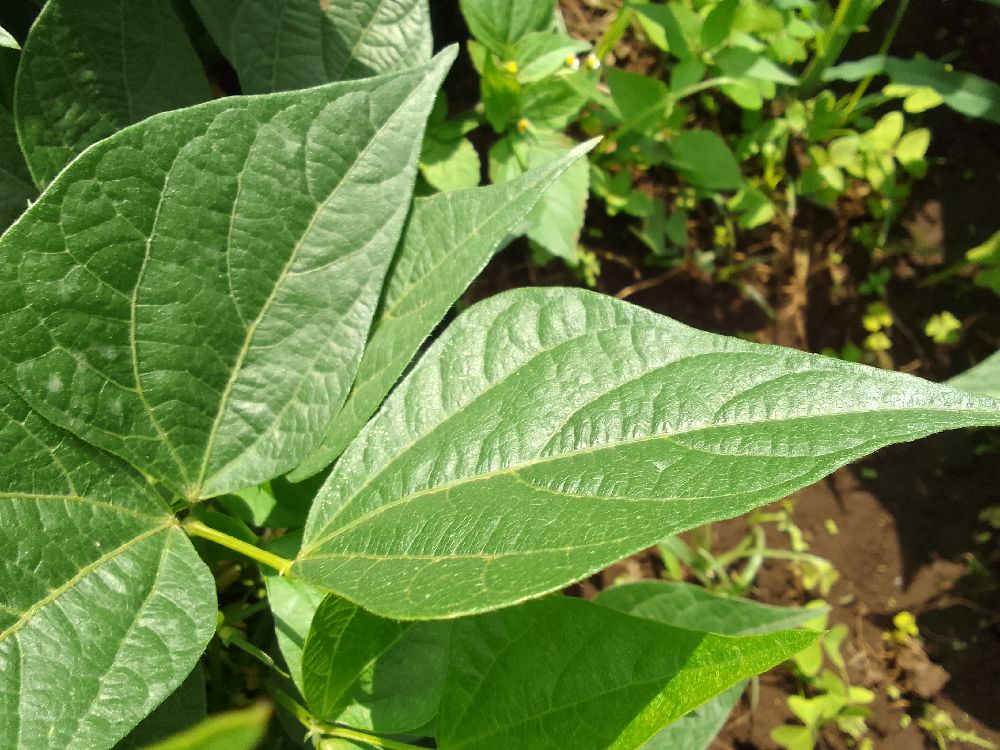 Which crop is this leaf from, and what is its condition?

common bean, healthy
